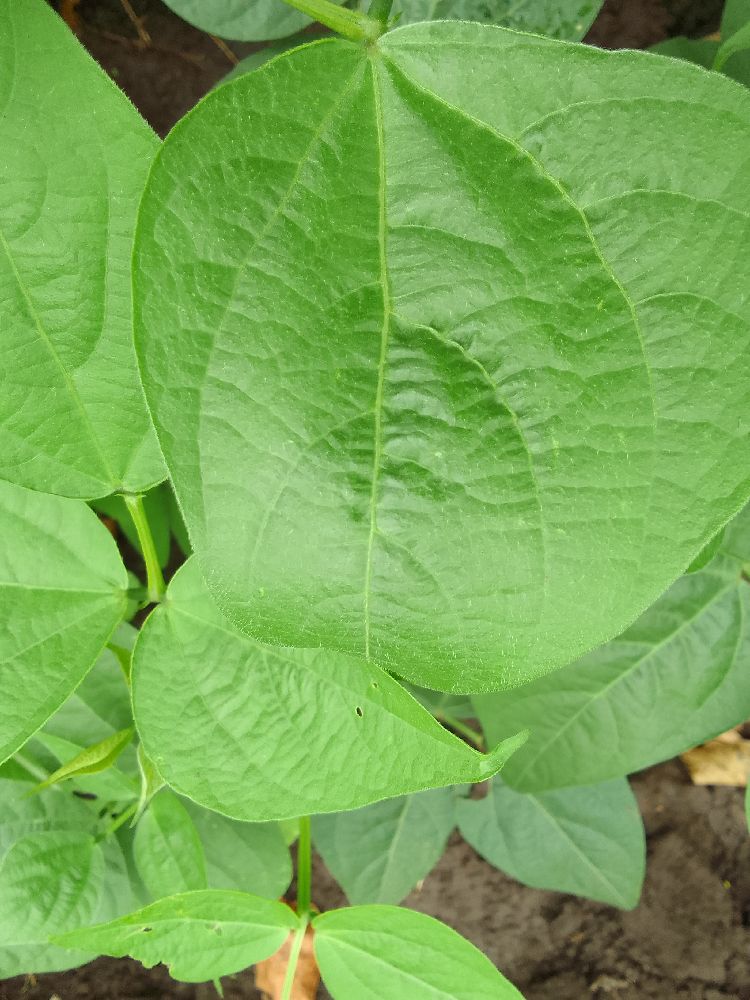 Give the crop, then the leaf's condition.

common bean, healthy
